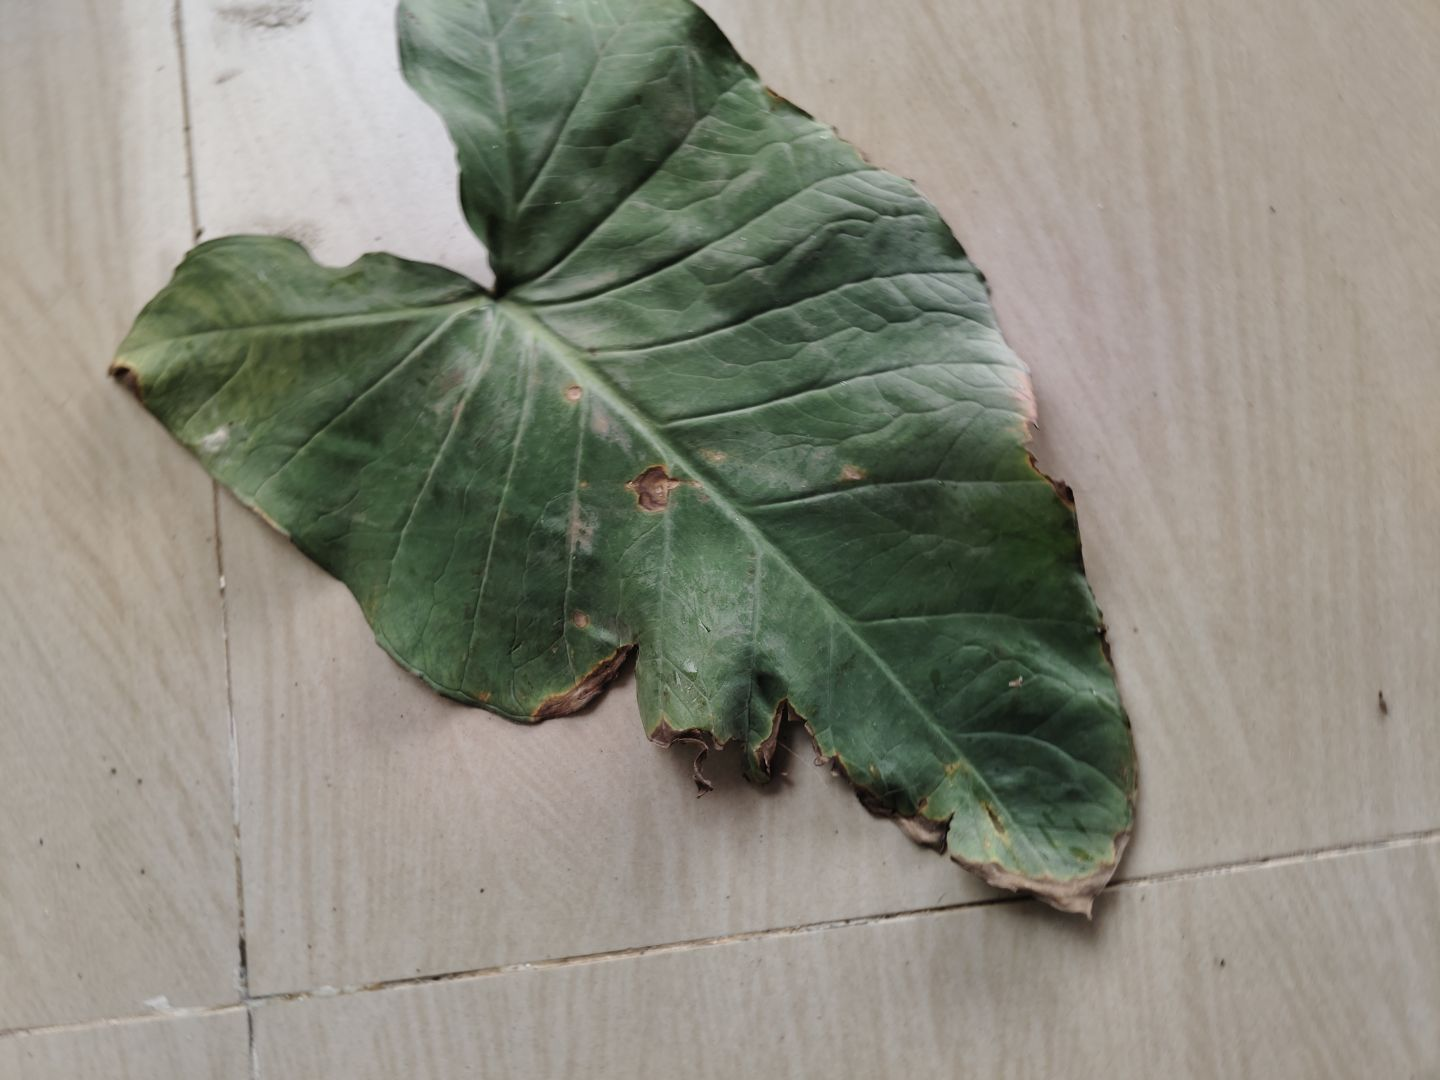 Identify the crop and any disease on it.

taro, leaf blight
